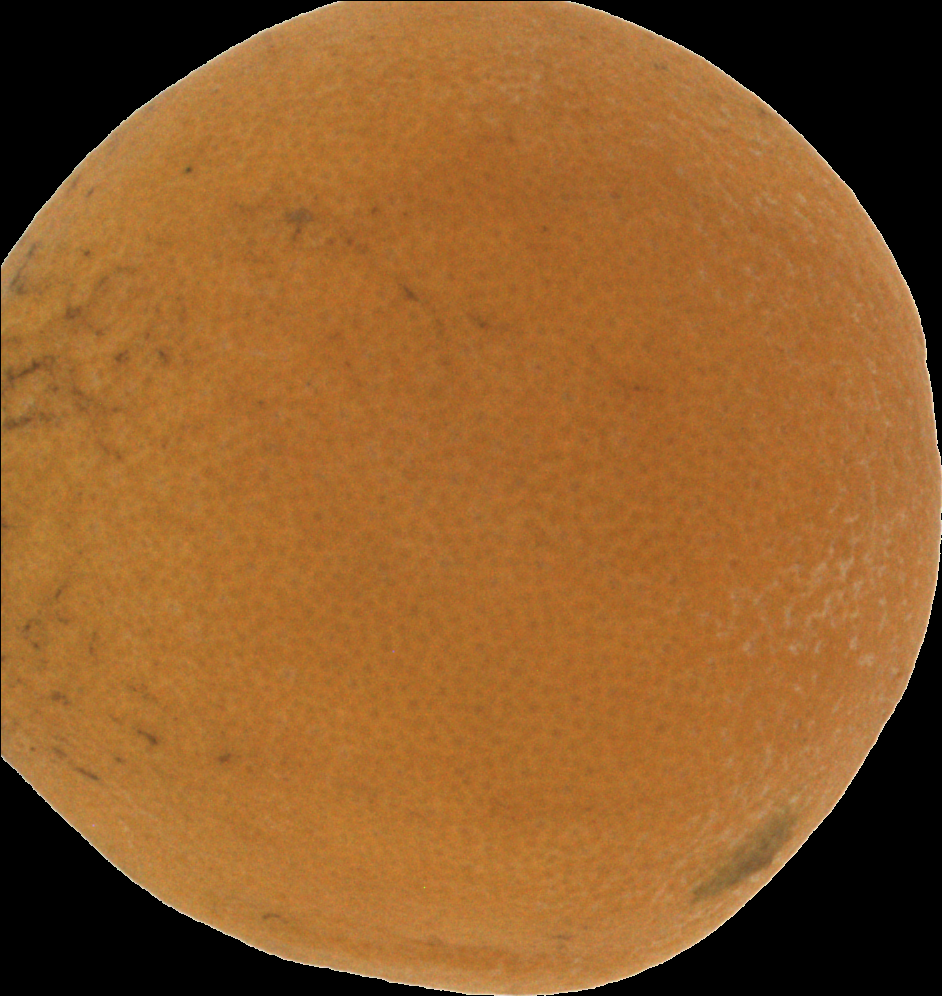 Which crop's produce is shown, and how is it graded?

orange, bad
